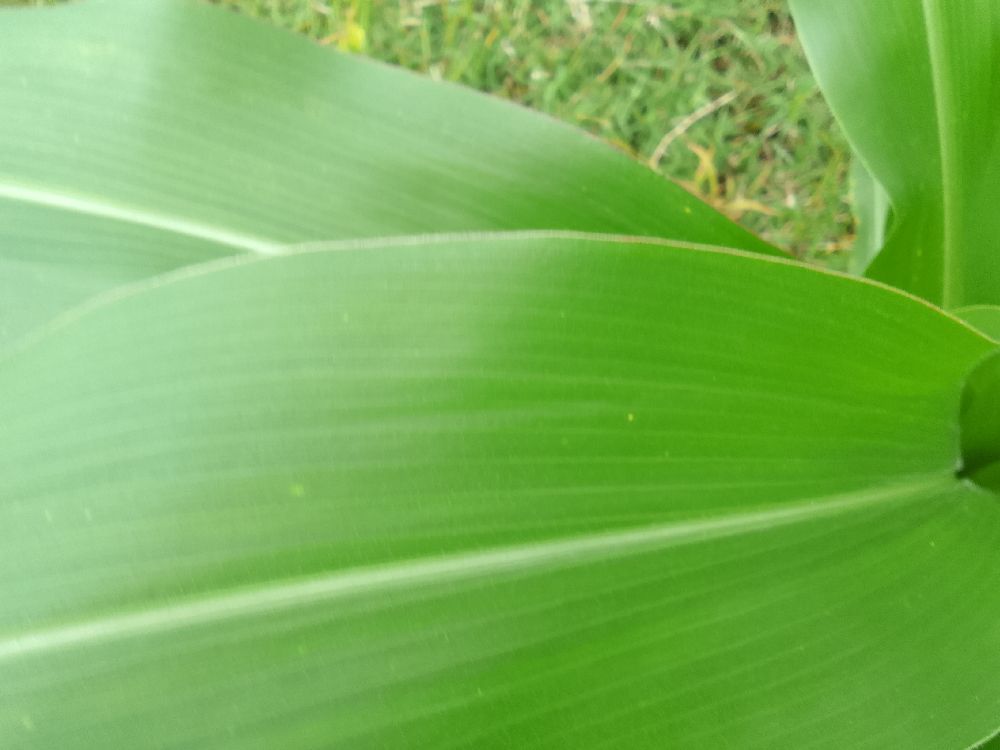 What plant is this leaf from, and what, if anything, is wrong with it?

maize, healthy
